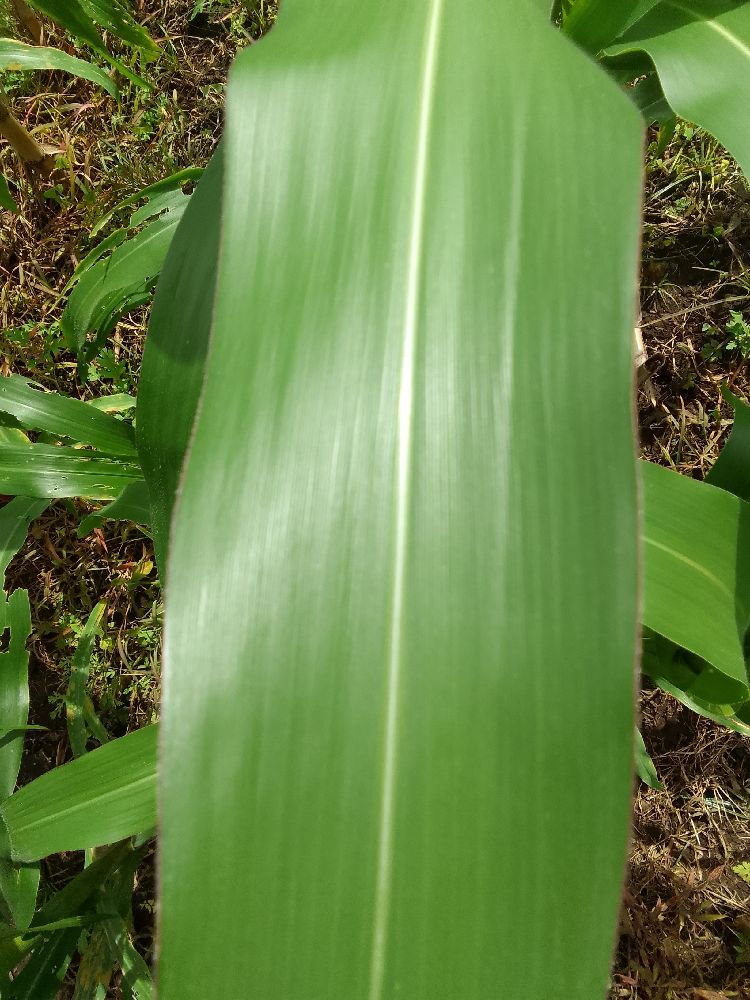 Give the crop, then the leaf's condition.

maize, healthy
